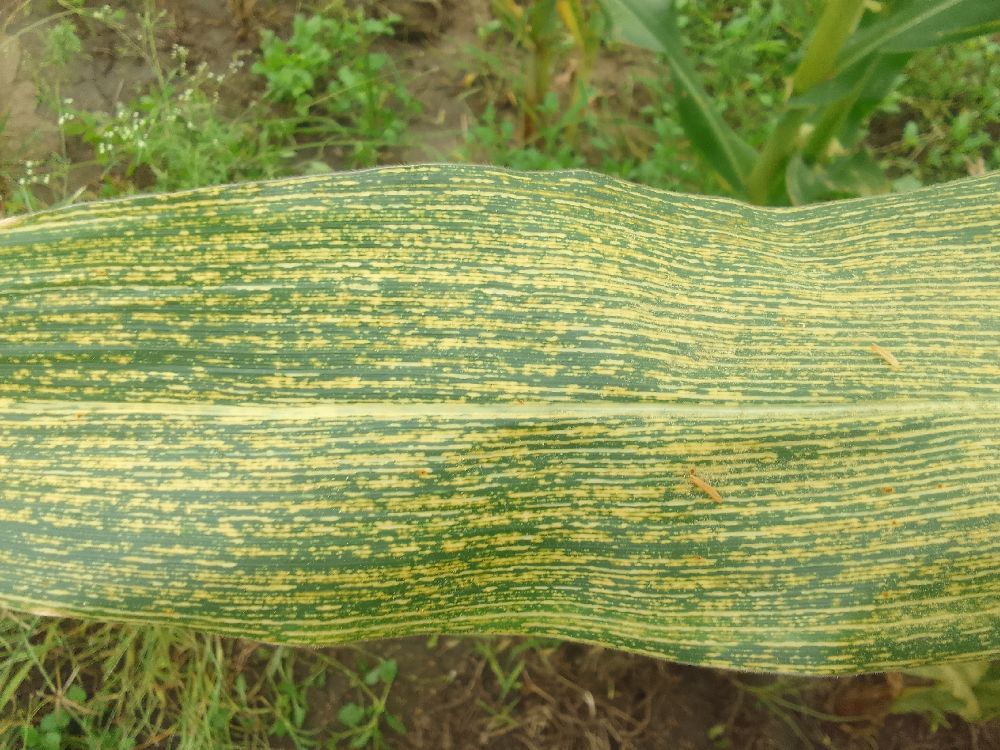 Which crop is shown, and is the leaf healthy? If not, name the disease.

maize, maize streak virus
